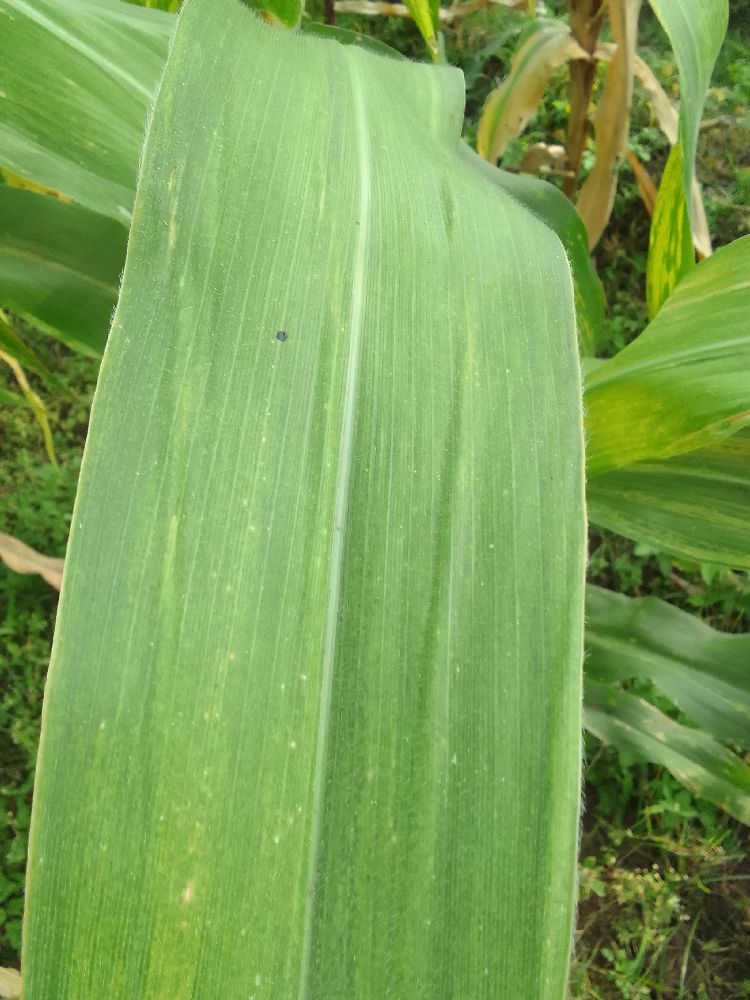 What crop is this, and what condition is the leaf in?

maize, maize lethal necrosis
